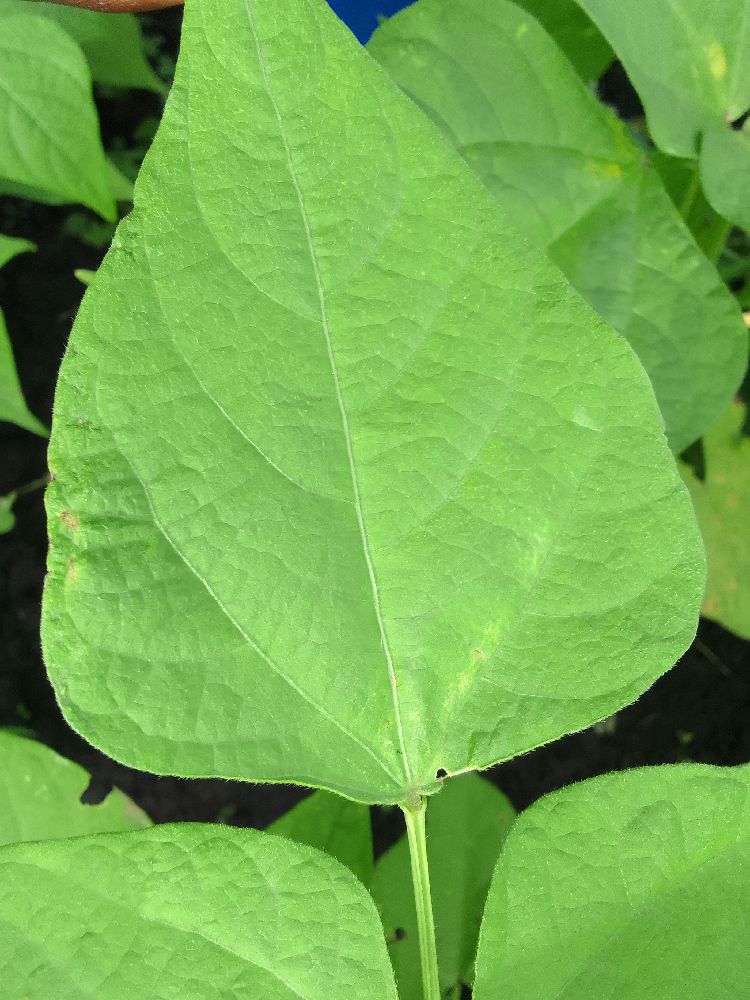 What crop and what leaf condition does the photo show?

common bean, healthy
